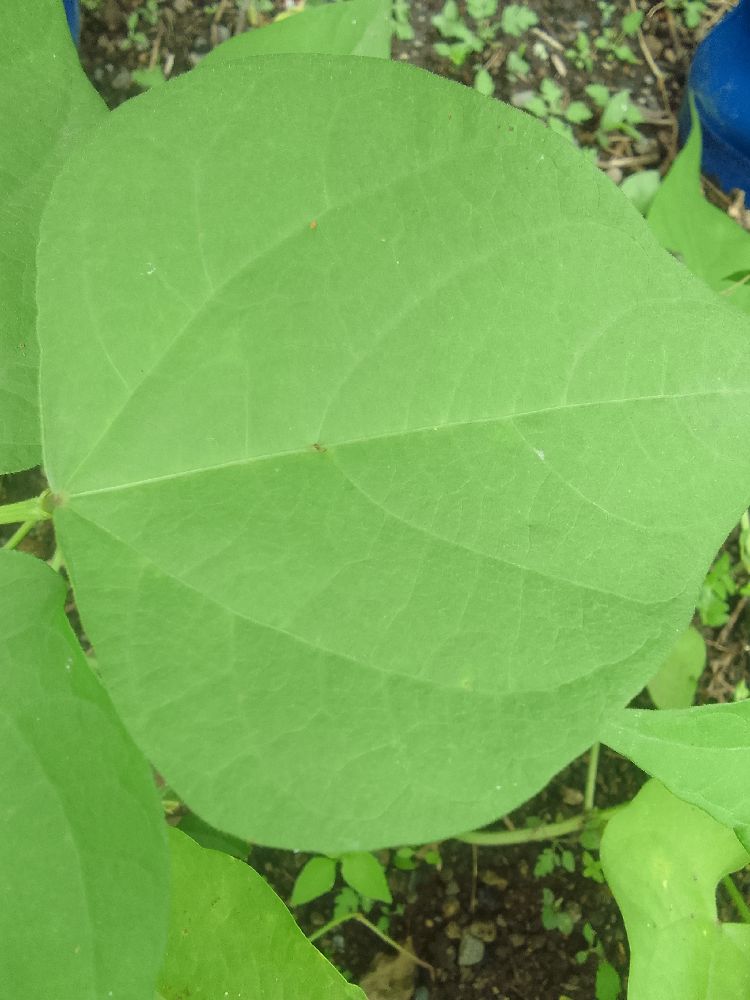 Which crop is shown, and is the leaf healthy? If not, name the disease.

common bean, healthy
